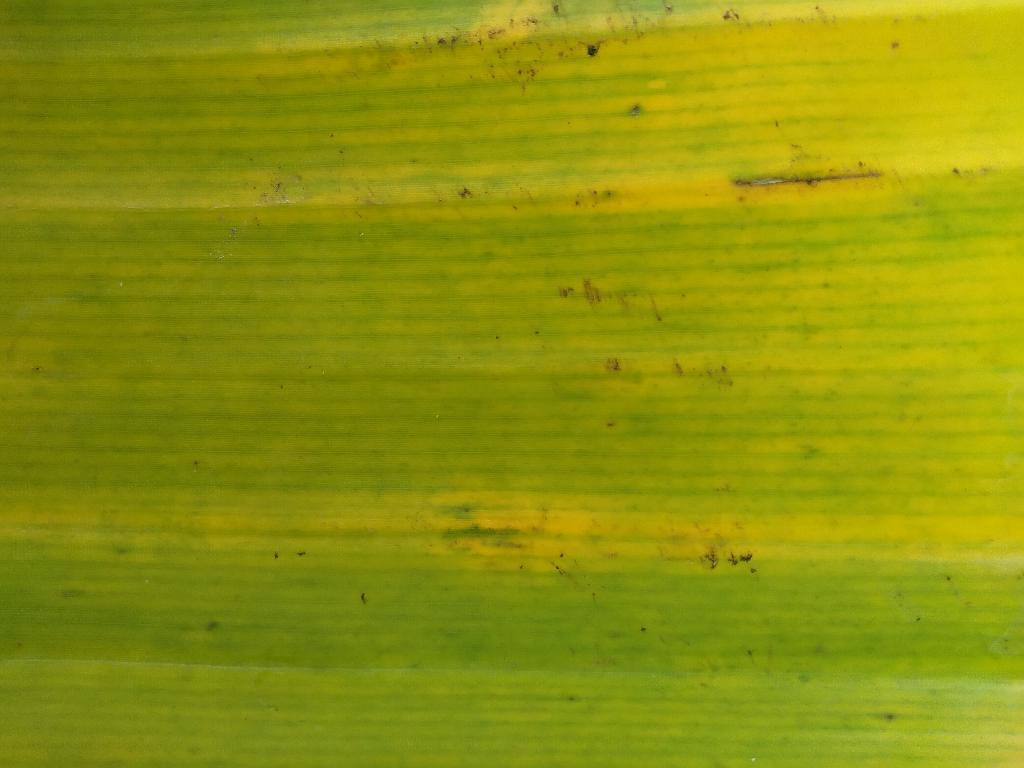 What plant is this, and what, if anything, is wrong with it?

banana, fusarium wilt race 1
